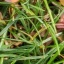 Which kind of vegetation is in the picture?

grass
